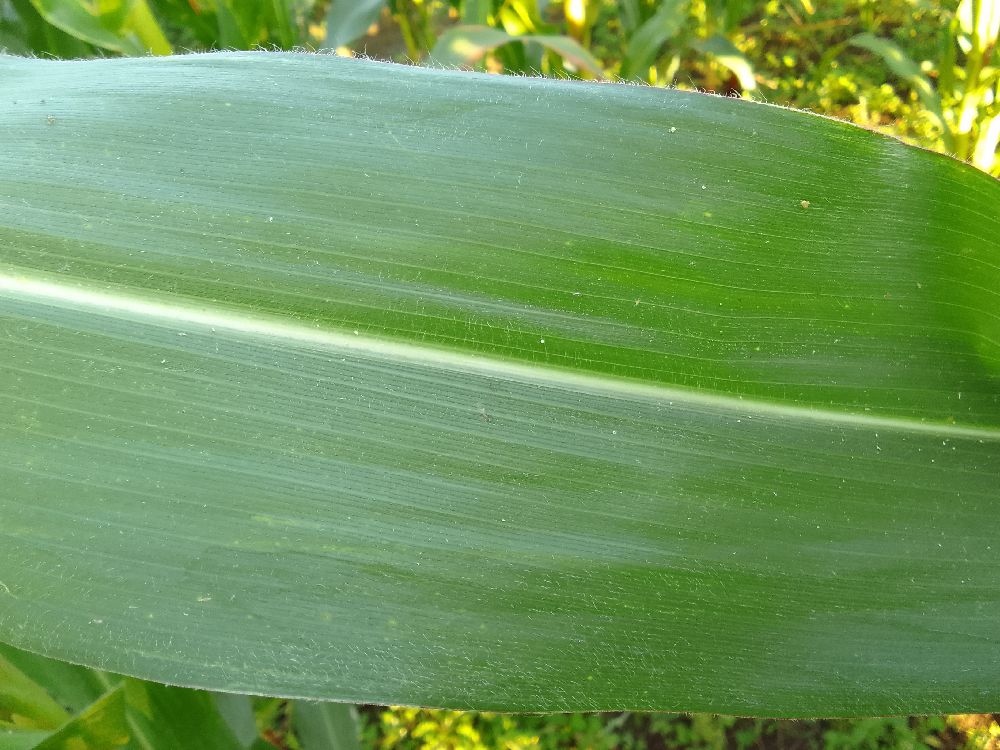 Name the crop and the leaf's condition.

maize, healthy
